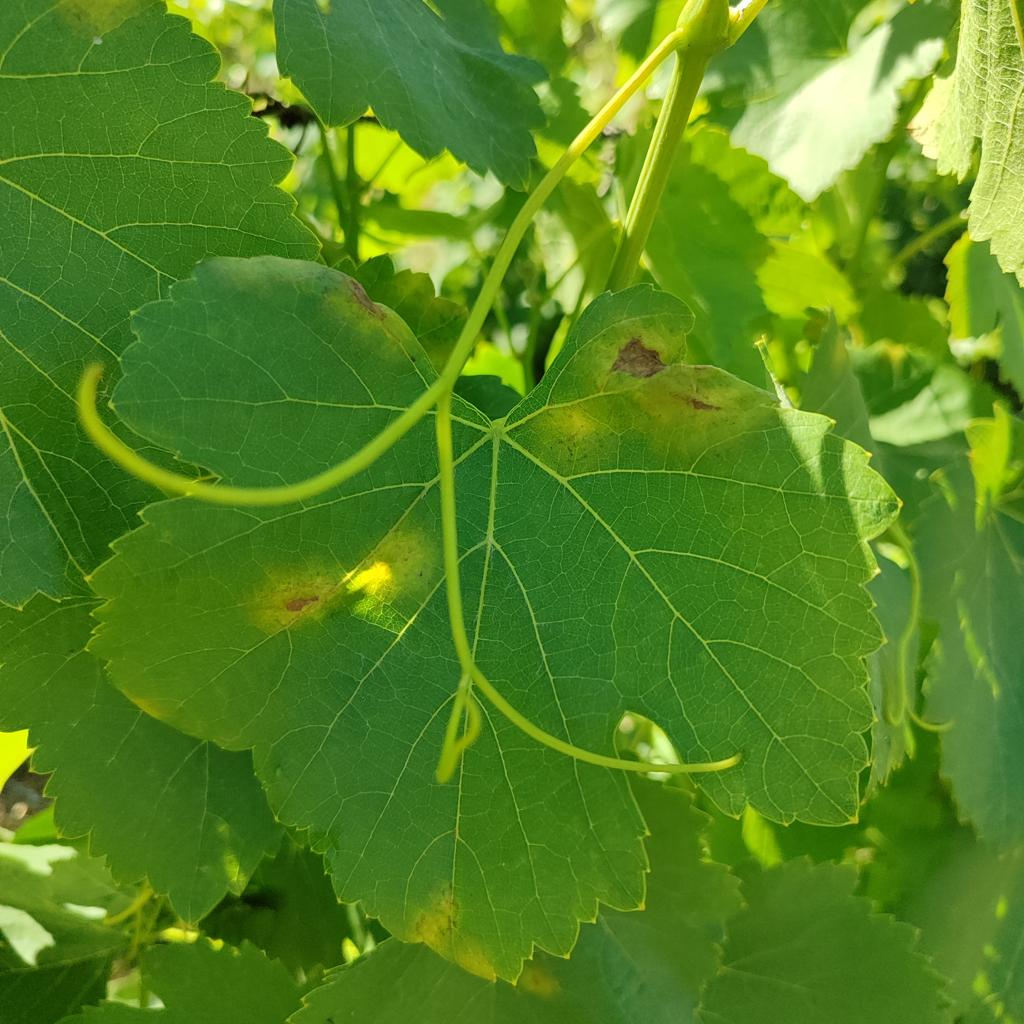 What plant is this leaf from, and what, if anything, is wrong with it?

grapevine, downy mildew
